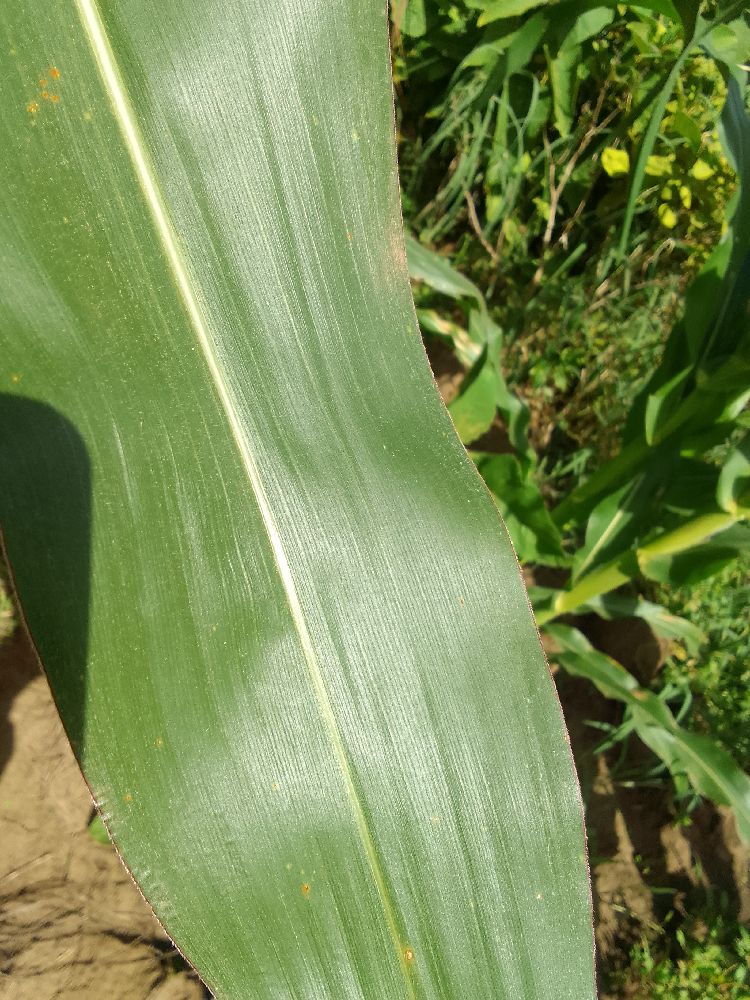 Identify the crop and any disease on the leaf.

maize, healthy
